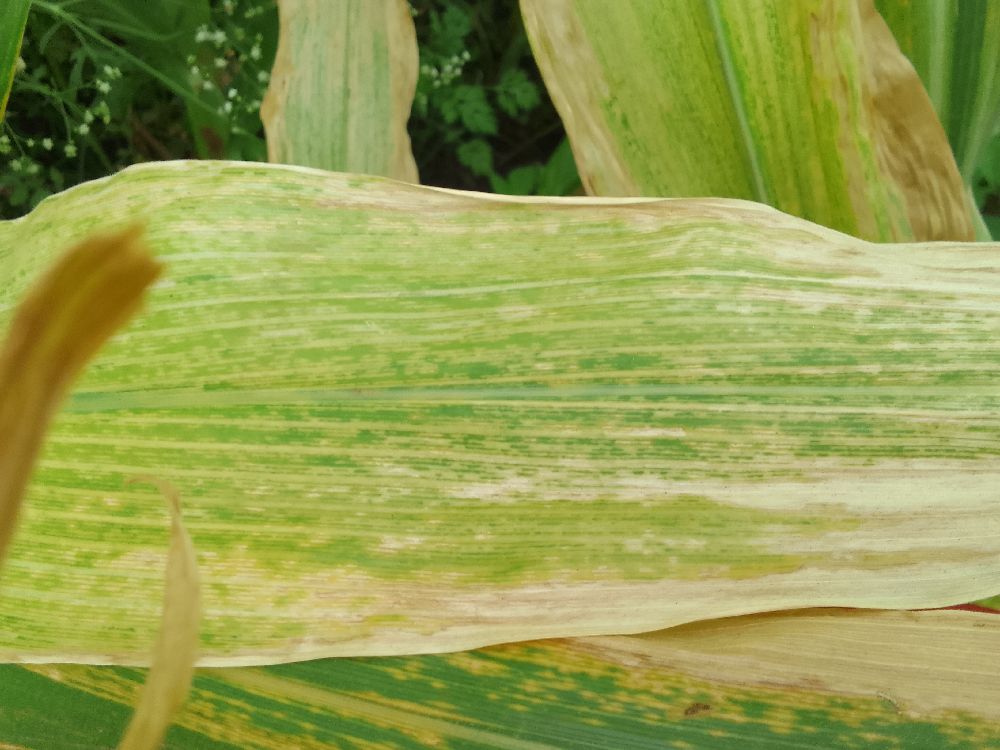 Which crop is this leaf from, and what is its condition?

maize, maize lethal necrosis
